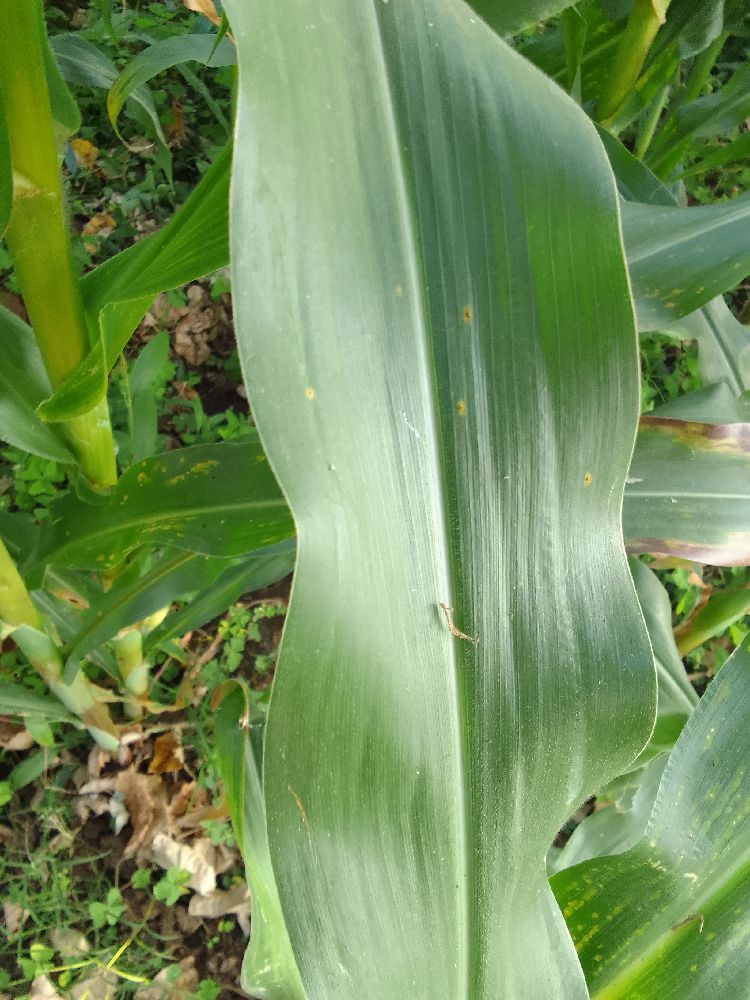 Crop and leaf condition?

maize, healthy
